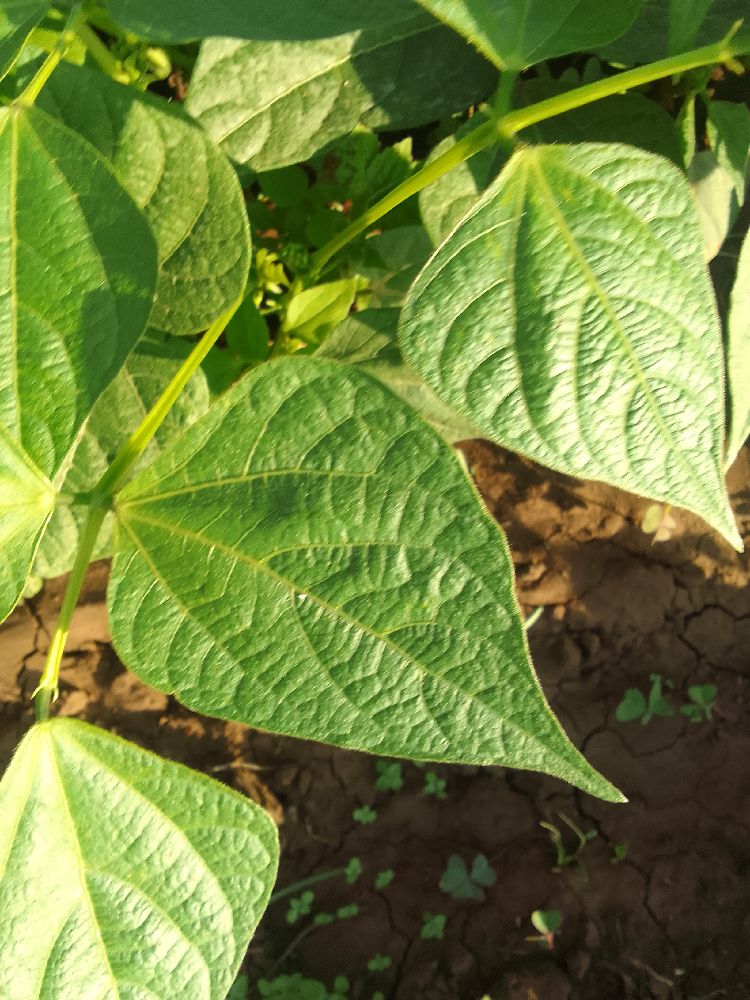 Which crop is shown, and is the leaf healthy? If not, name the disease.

common bean, healthy
